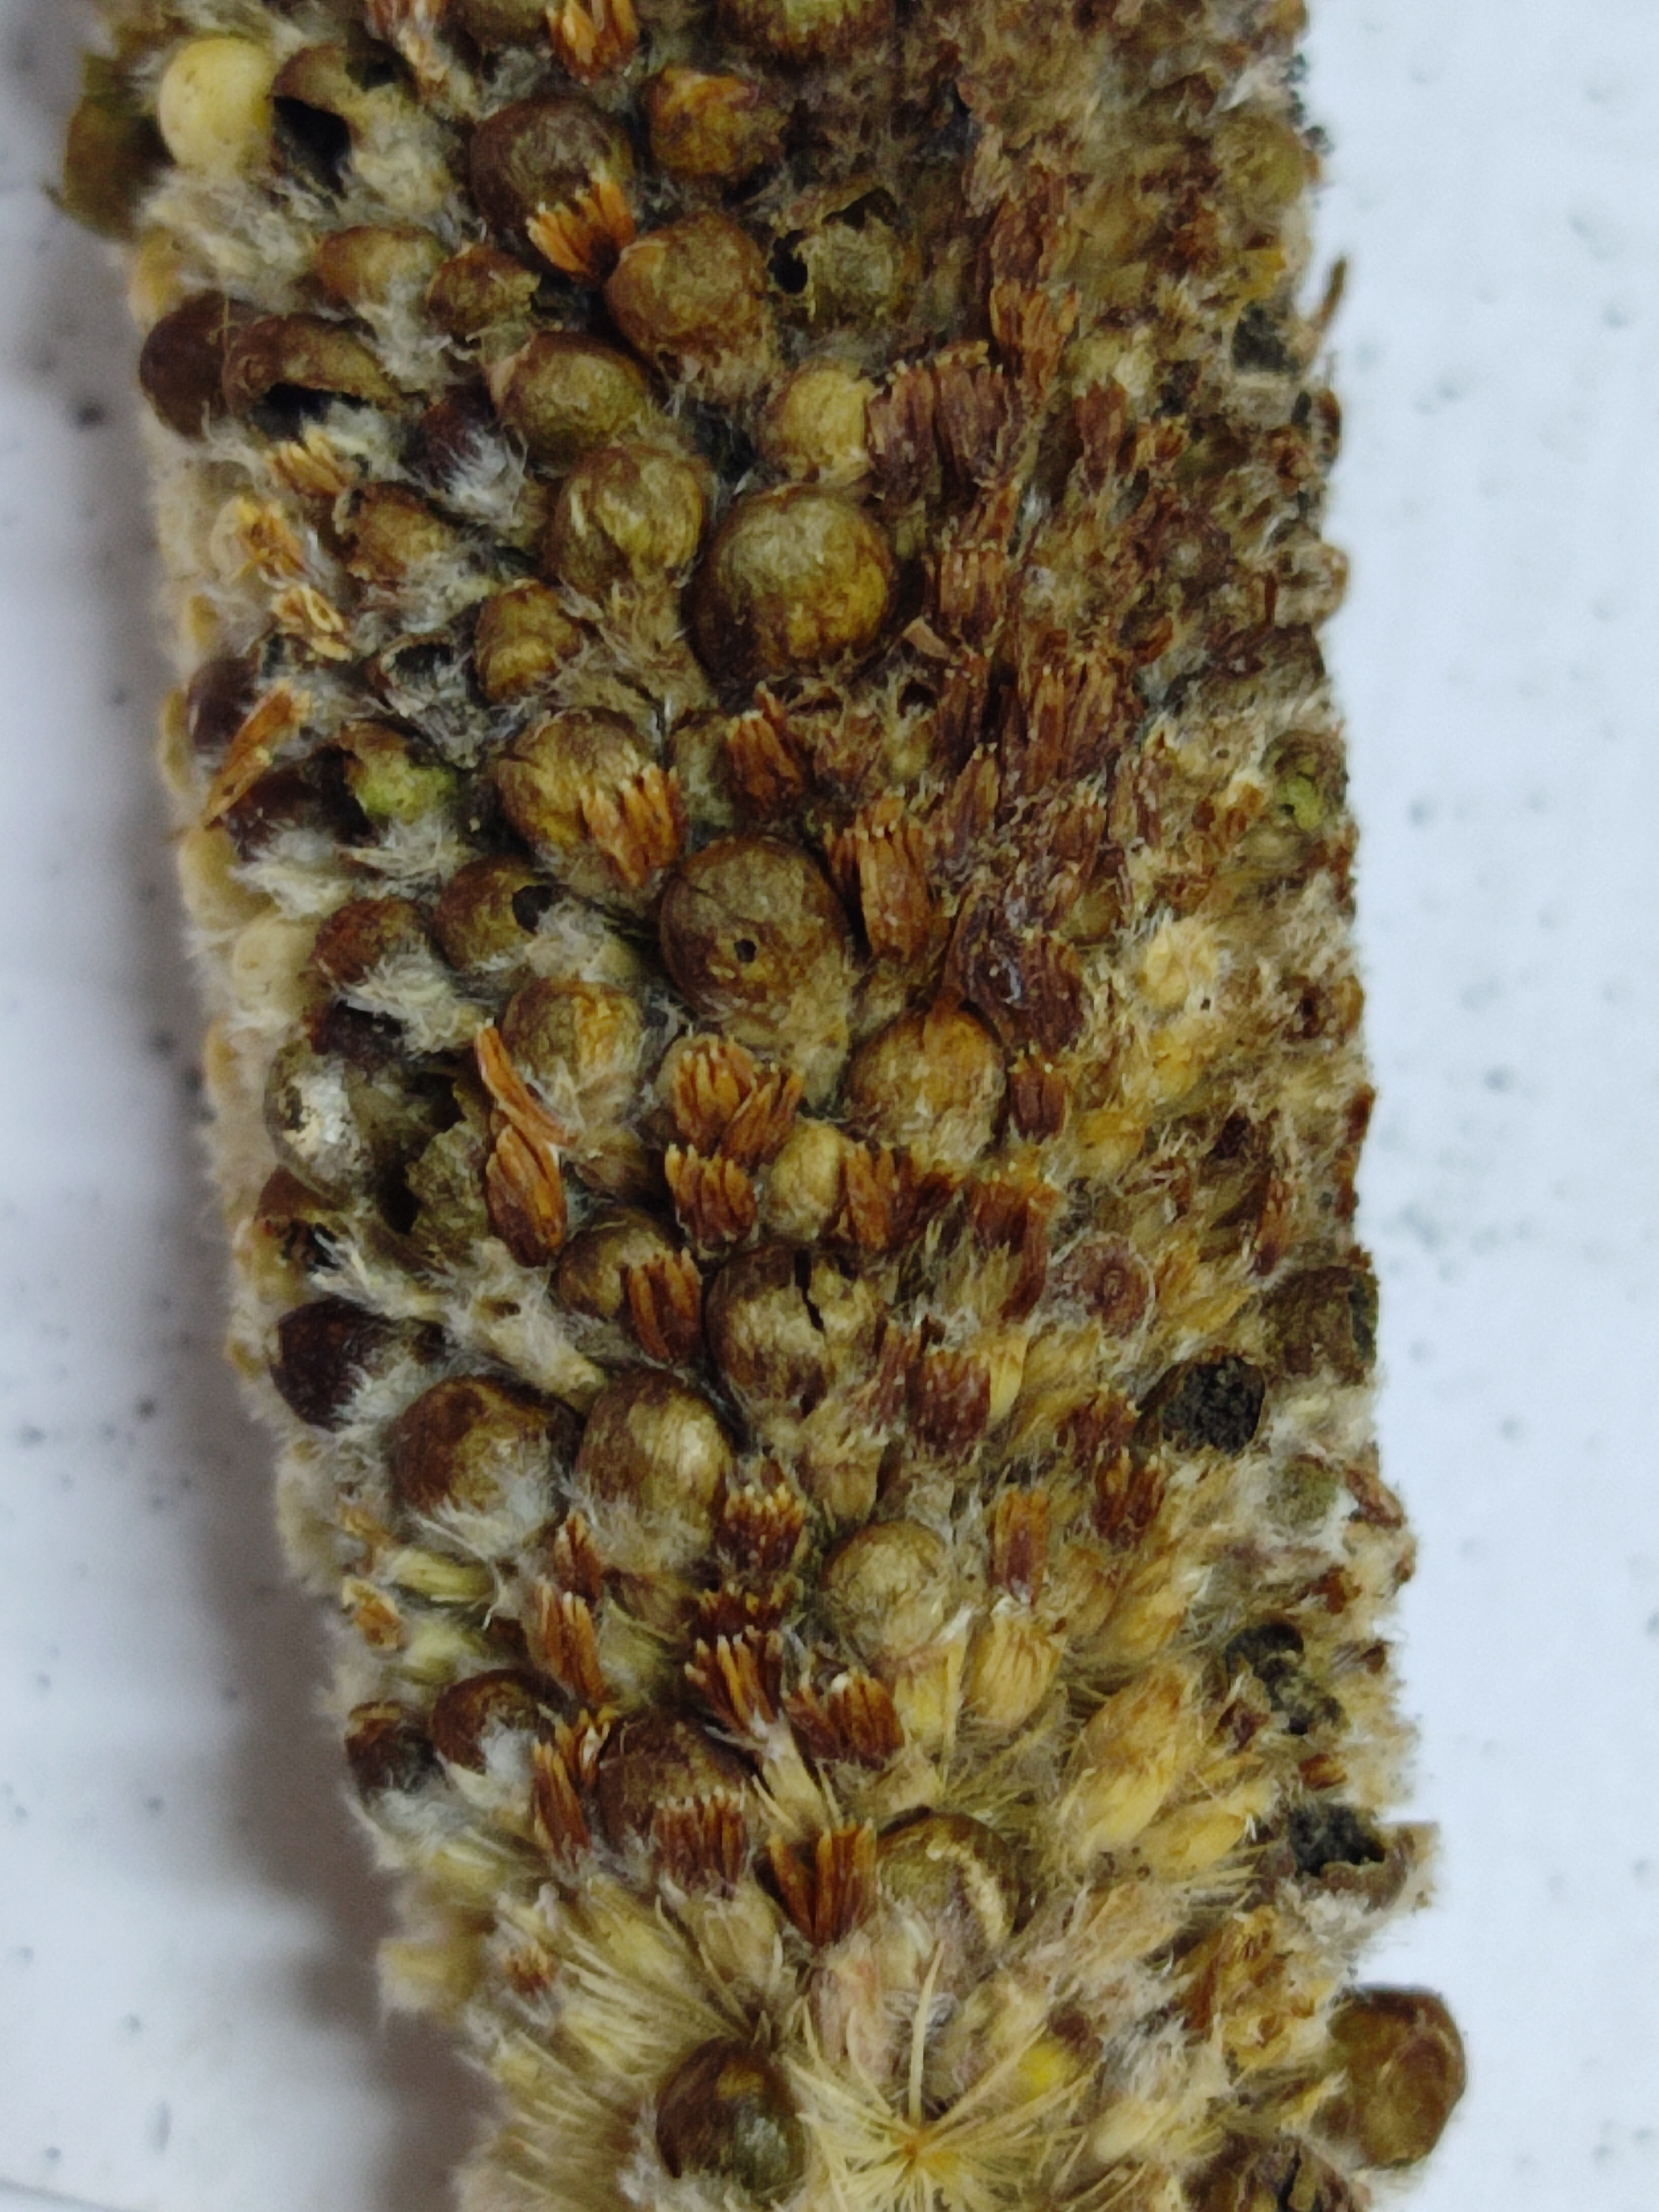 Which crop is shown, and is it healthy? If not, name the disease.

pearl millet, smut
